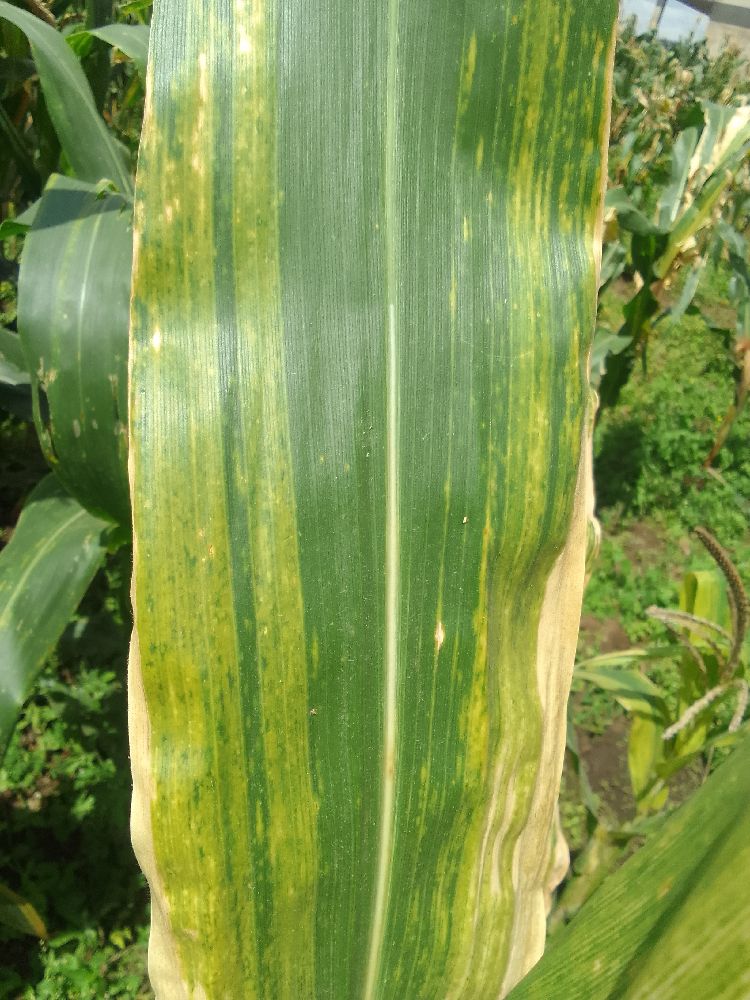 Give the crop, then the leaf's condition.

maize, maize lethal necrosis
